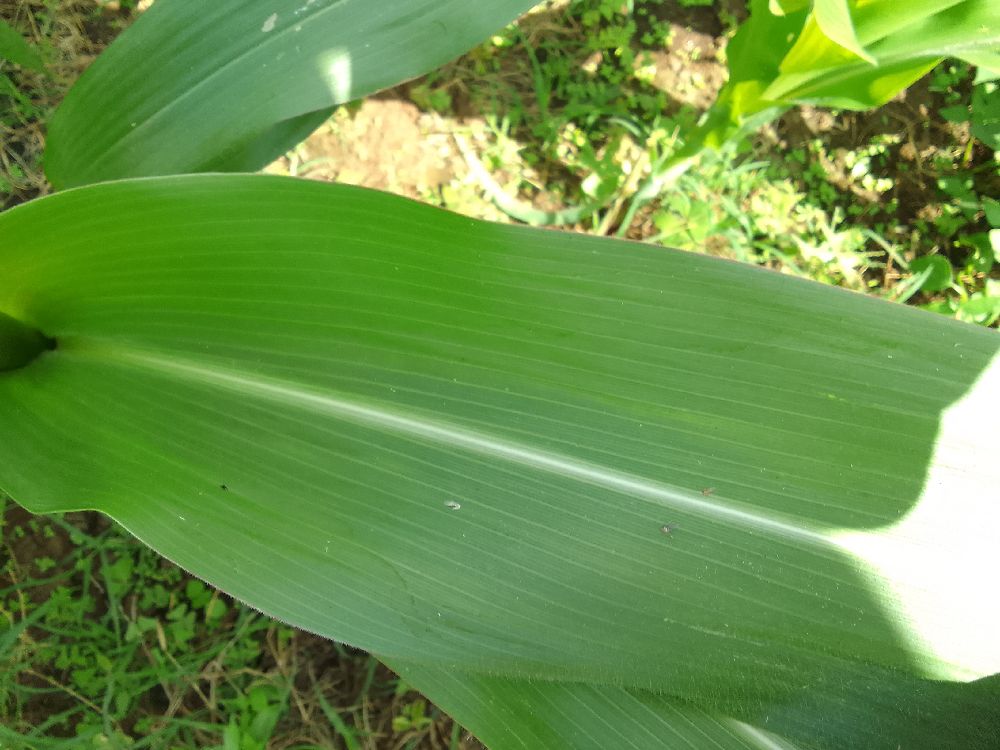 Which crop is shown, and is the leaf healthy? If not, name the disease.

maize, healthy
